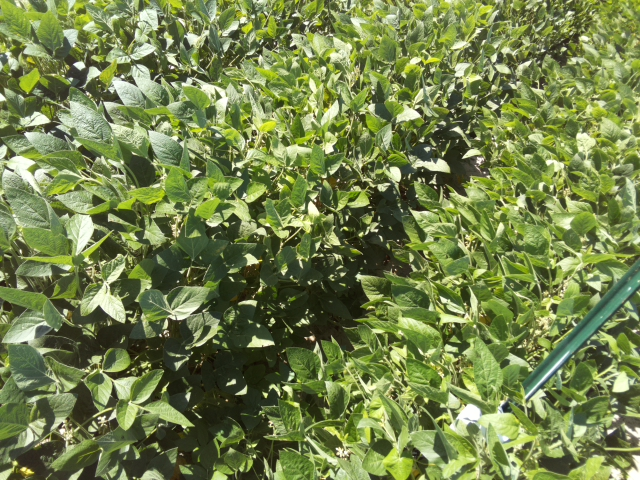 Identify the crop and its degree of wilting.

soybean, slight leaflet or petiole turgor loss in upper canopy
